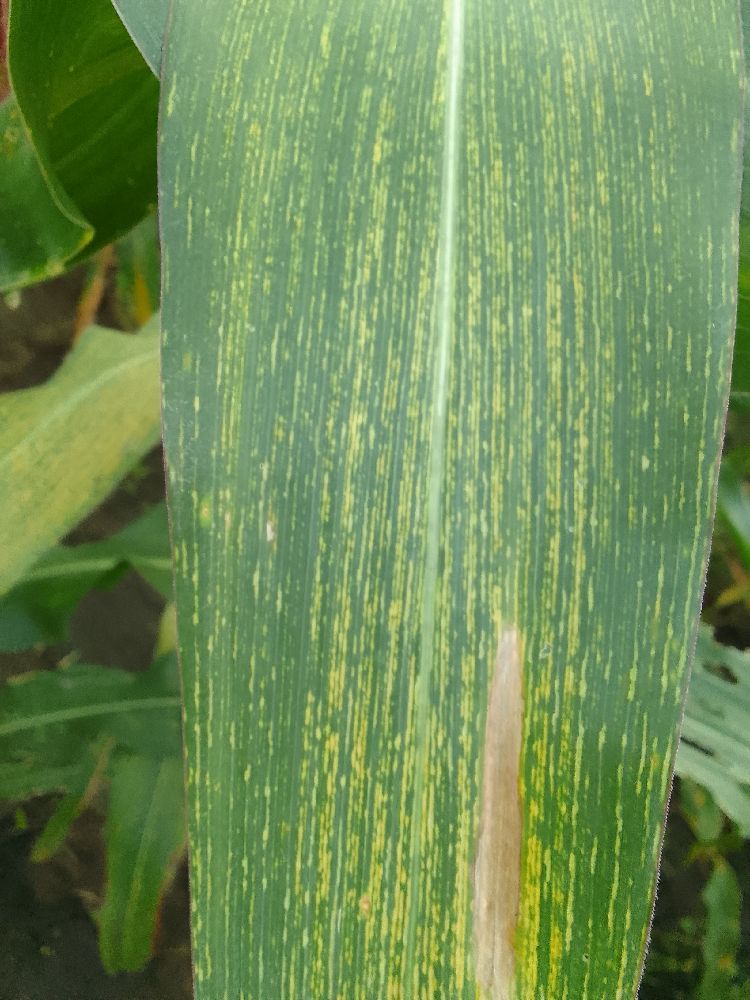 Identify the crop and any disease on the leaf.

maize, maize streak virus
